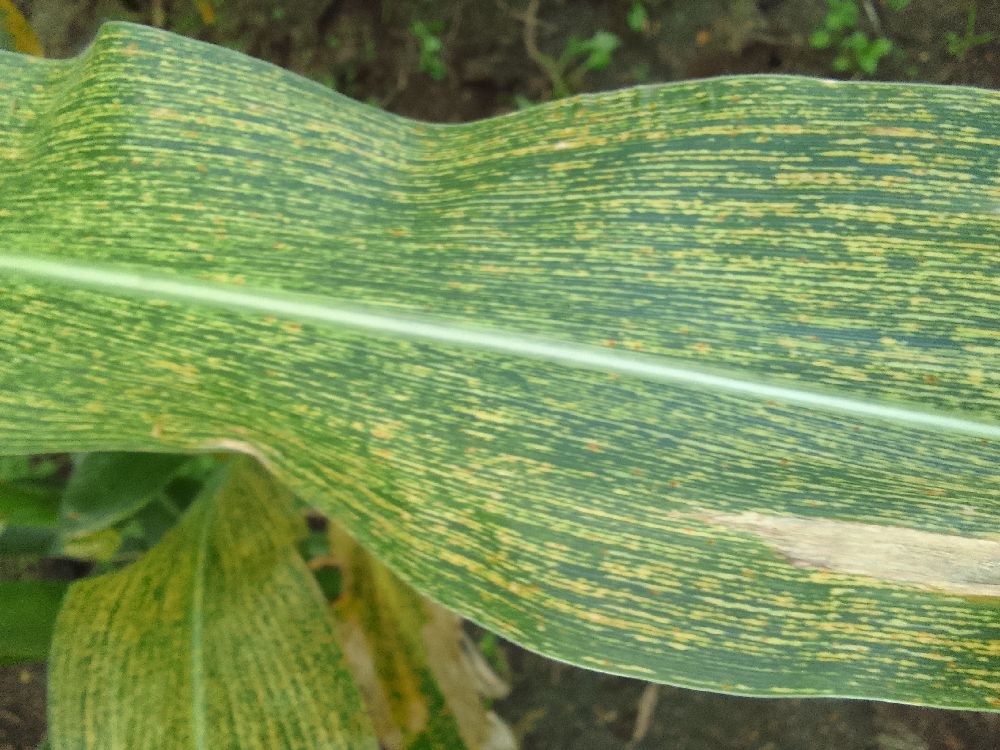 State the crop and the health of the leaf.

maize, maize streak virus
